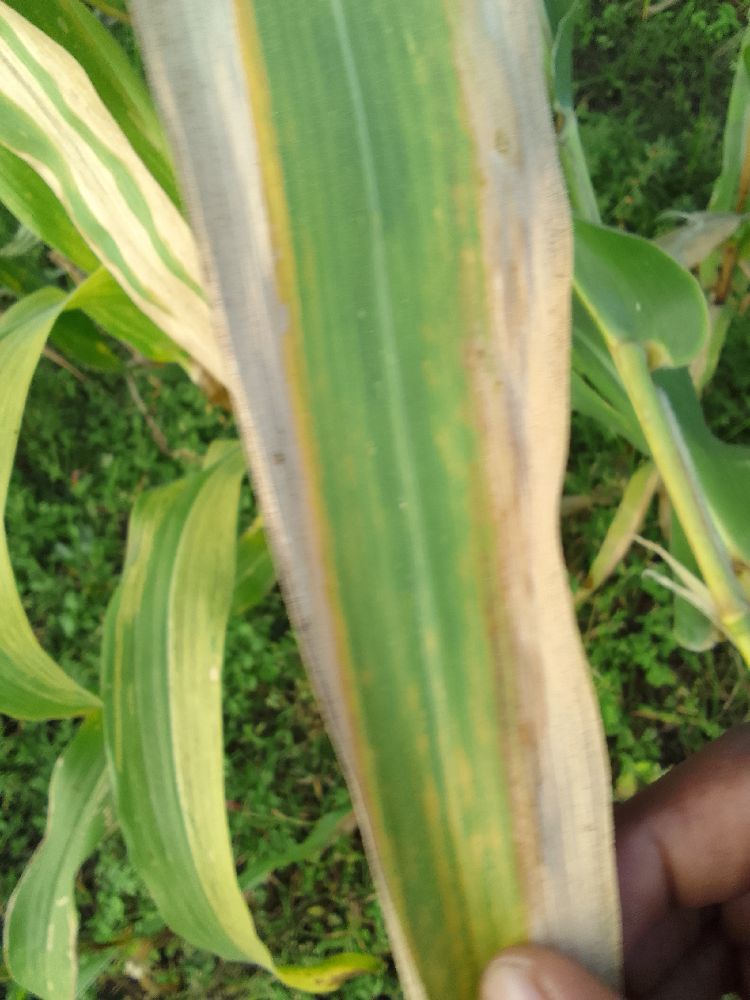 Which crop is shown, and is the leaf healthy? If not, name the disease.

maize, maize lethal necrosis
